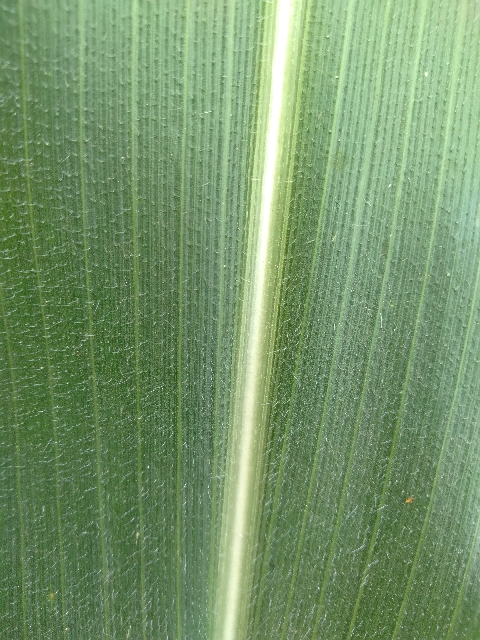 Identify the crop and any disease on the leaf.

maize, healthy
